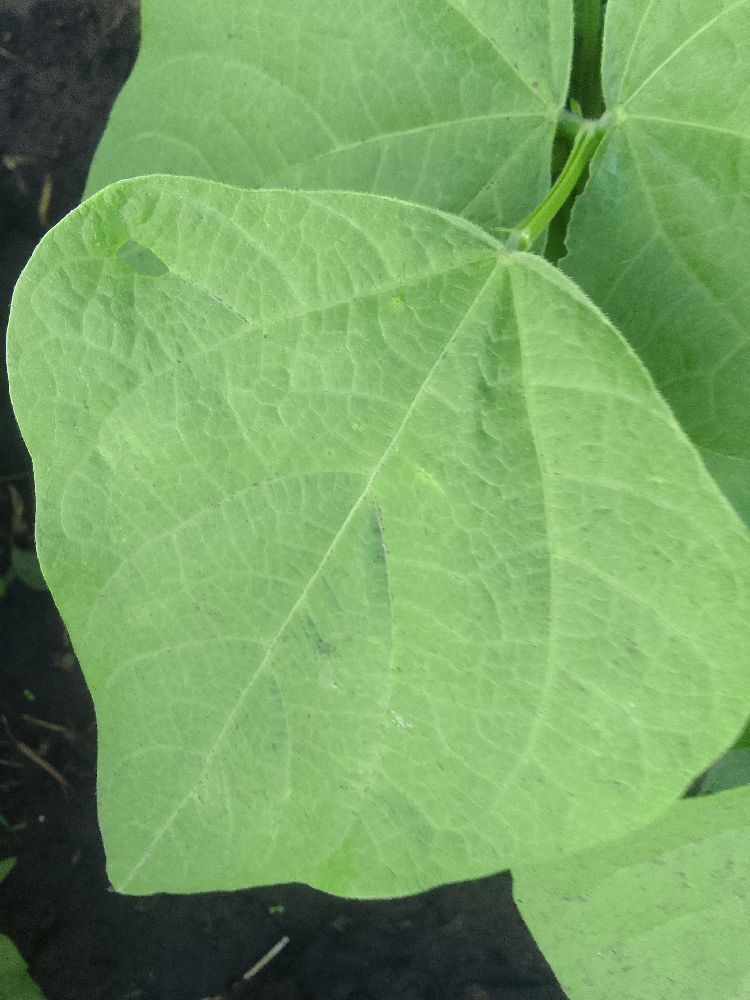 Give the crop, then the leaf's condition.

common bean, healthy
